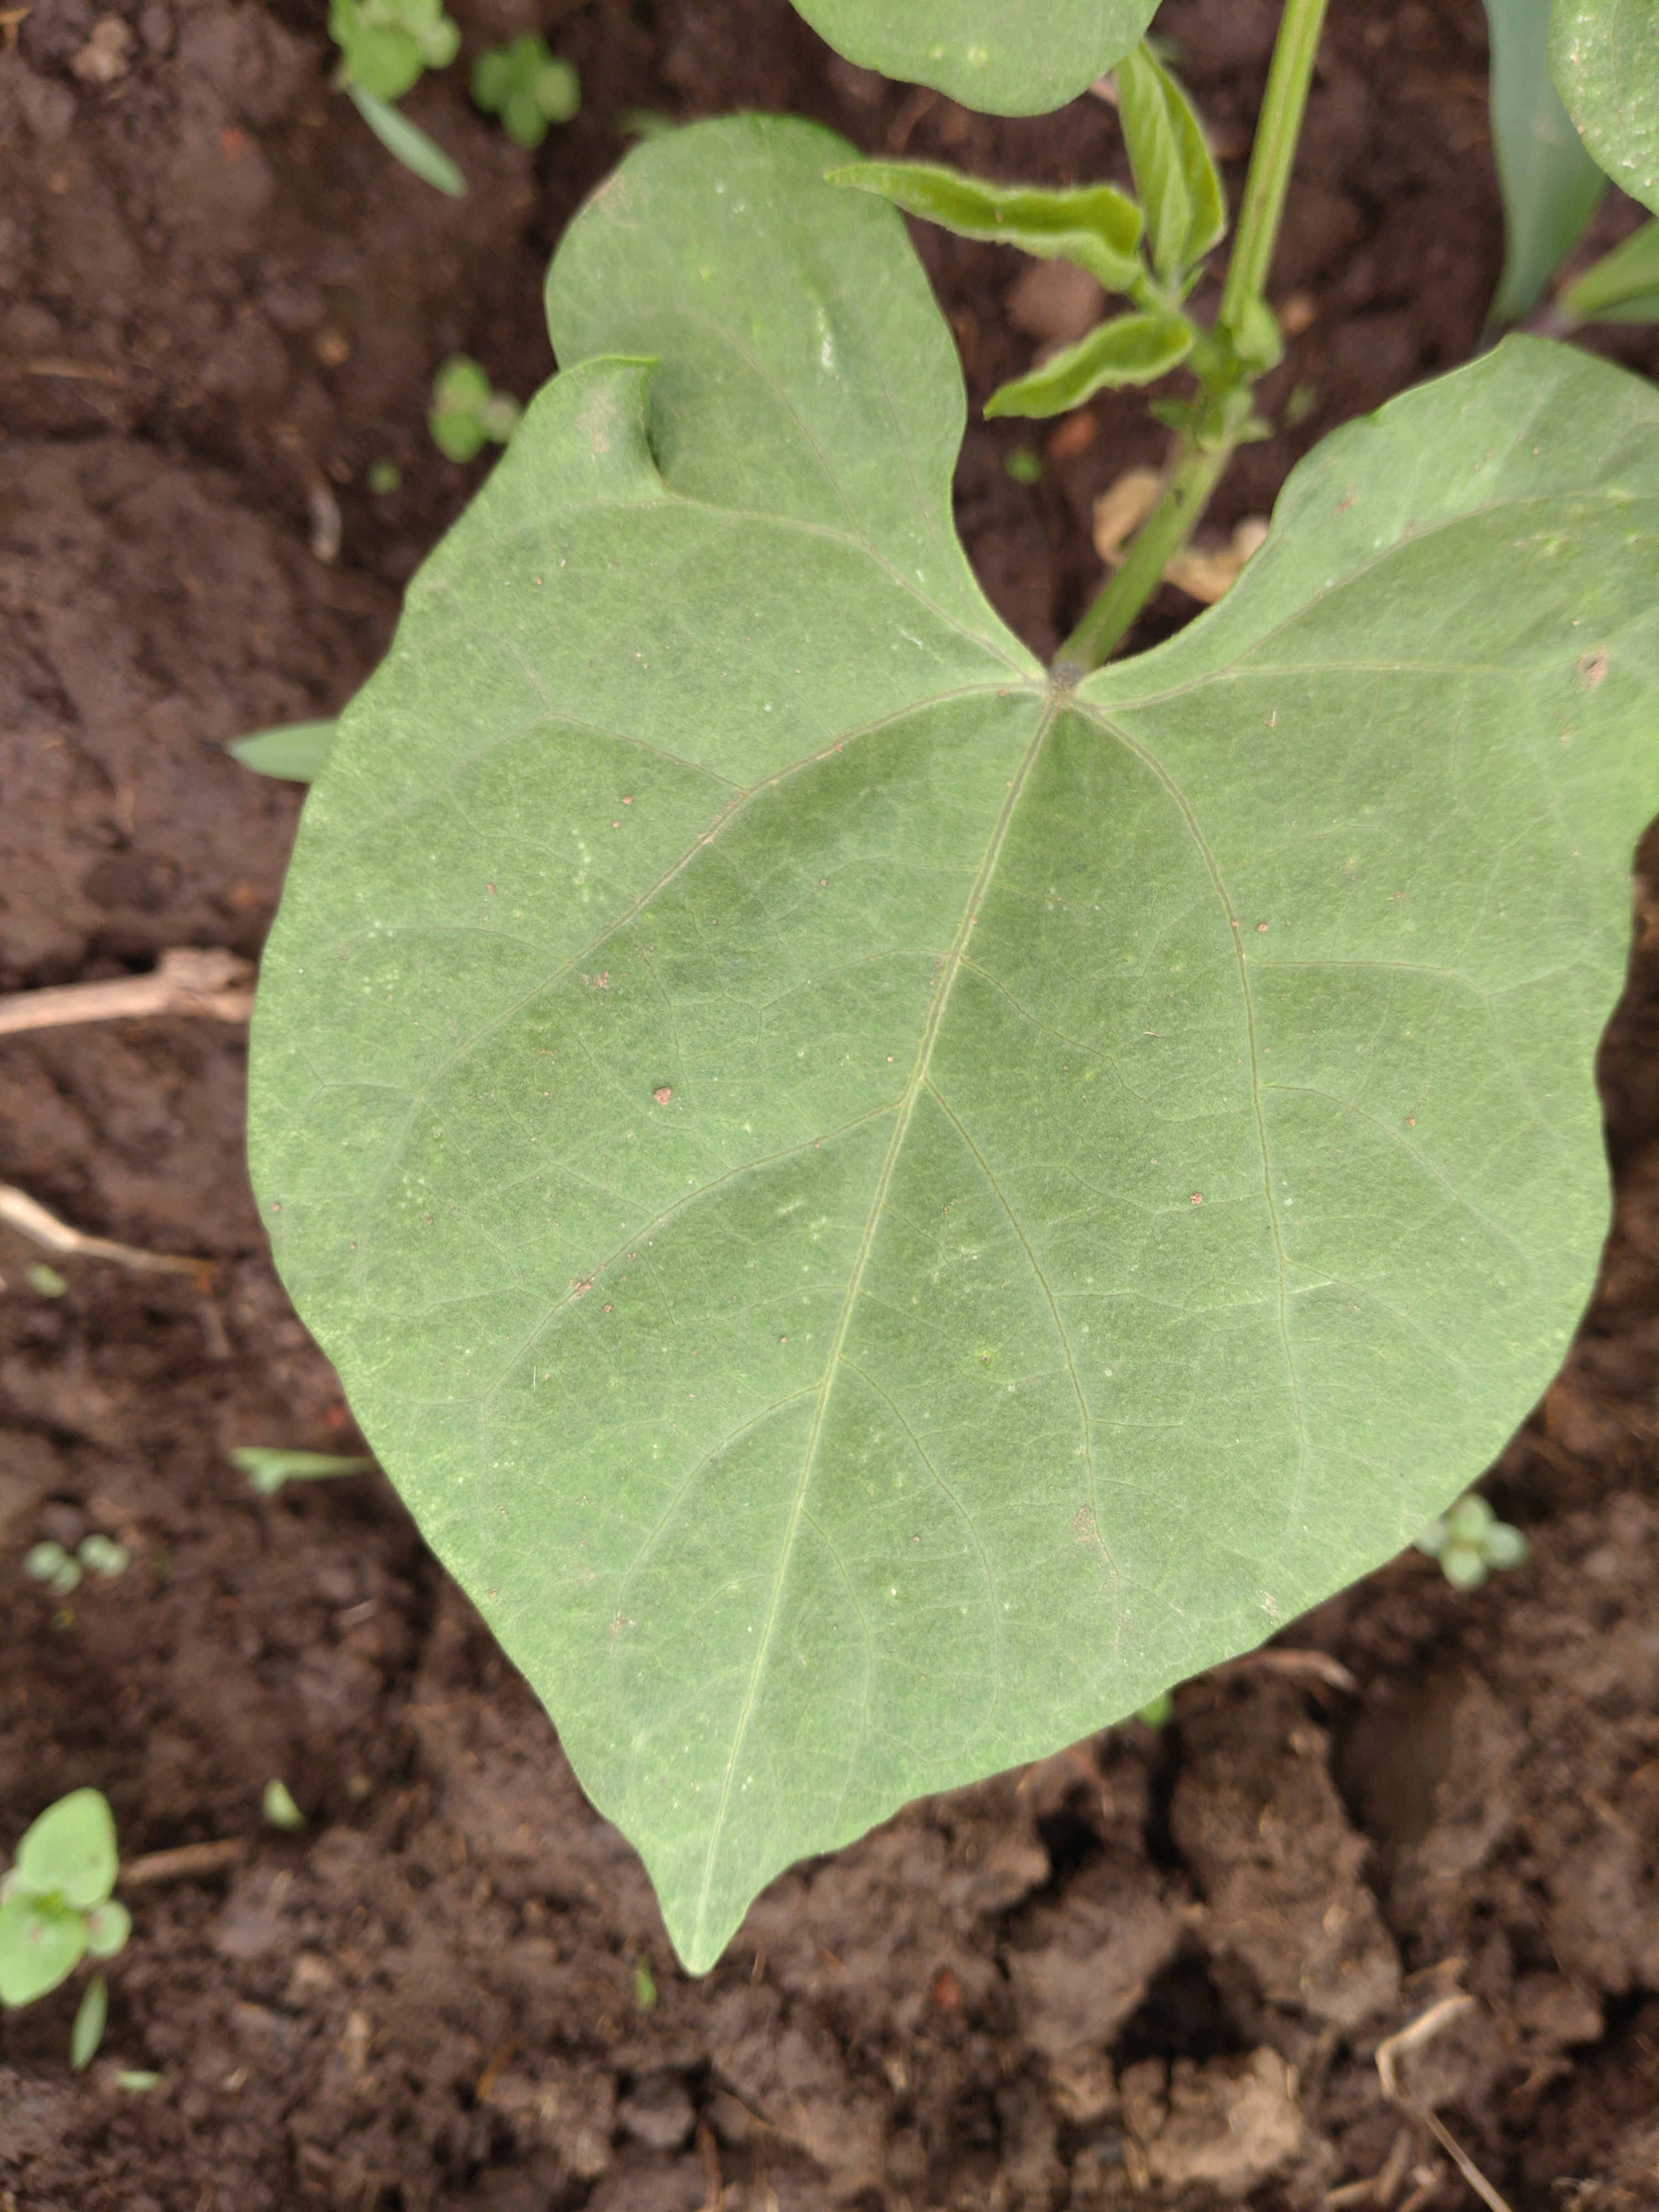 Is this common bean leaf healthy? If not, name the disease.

healthy
